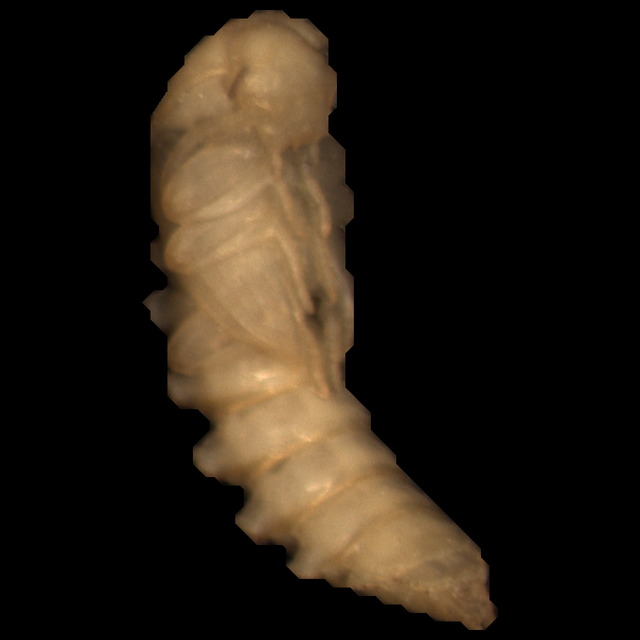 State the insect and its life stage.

mealworm pupa
